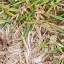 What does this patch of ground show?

grass
